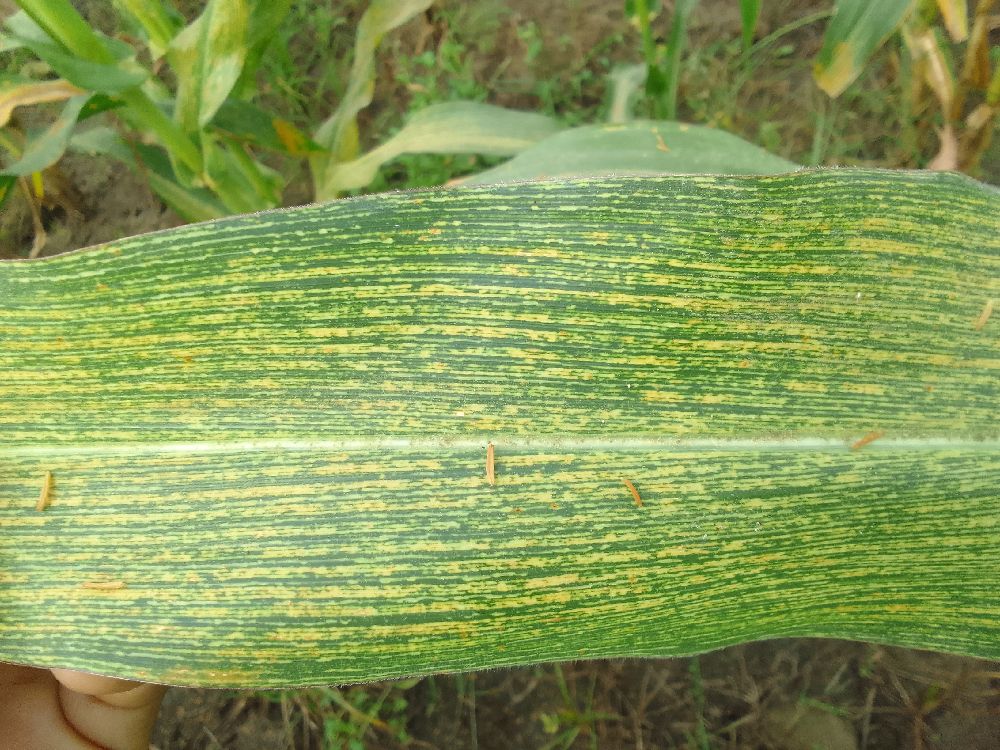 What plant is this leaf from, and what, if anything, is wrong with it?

maize, maize streak virus
